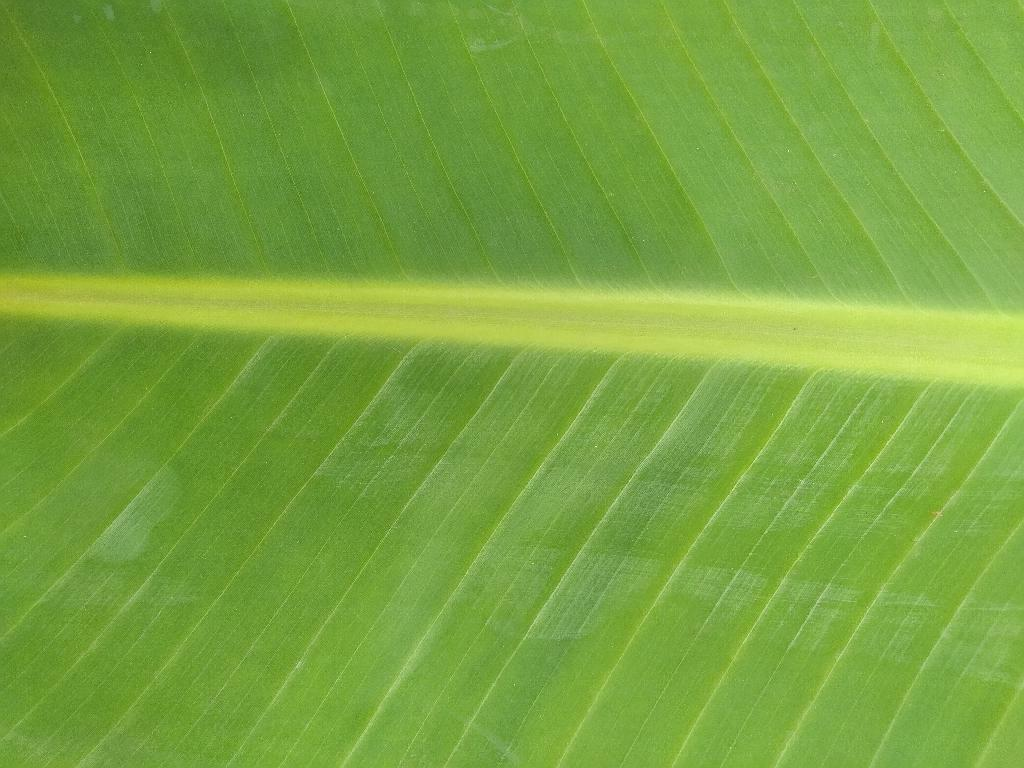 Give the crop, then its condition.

banana, healthy
